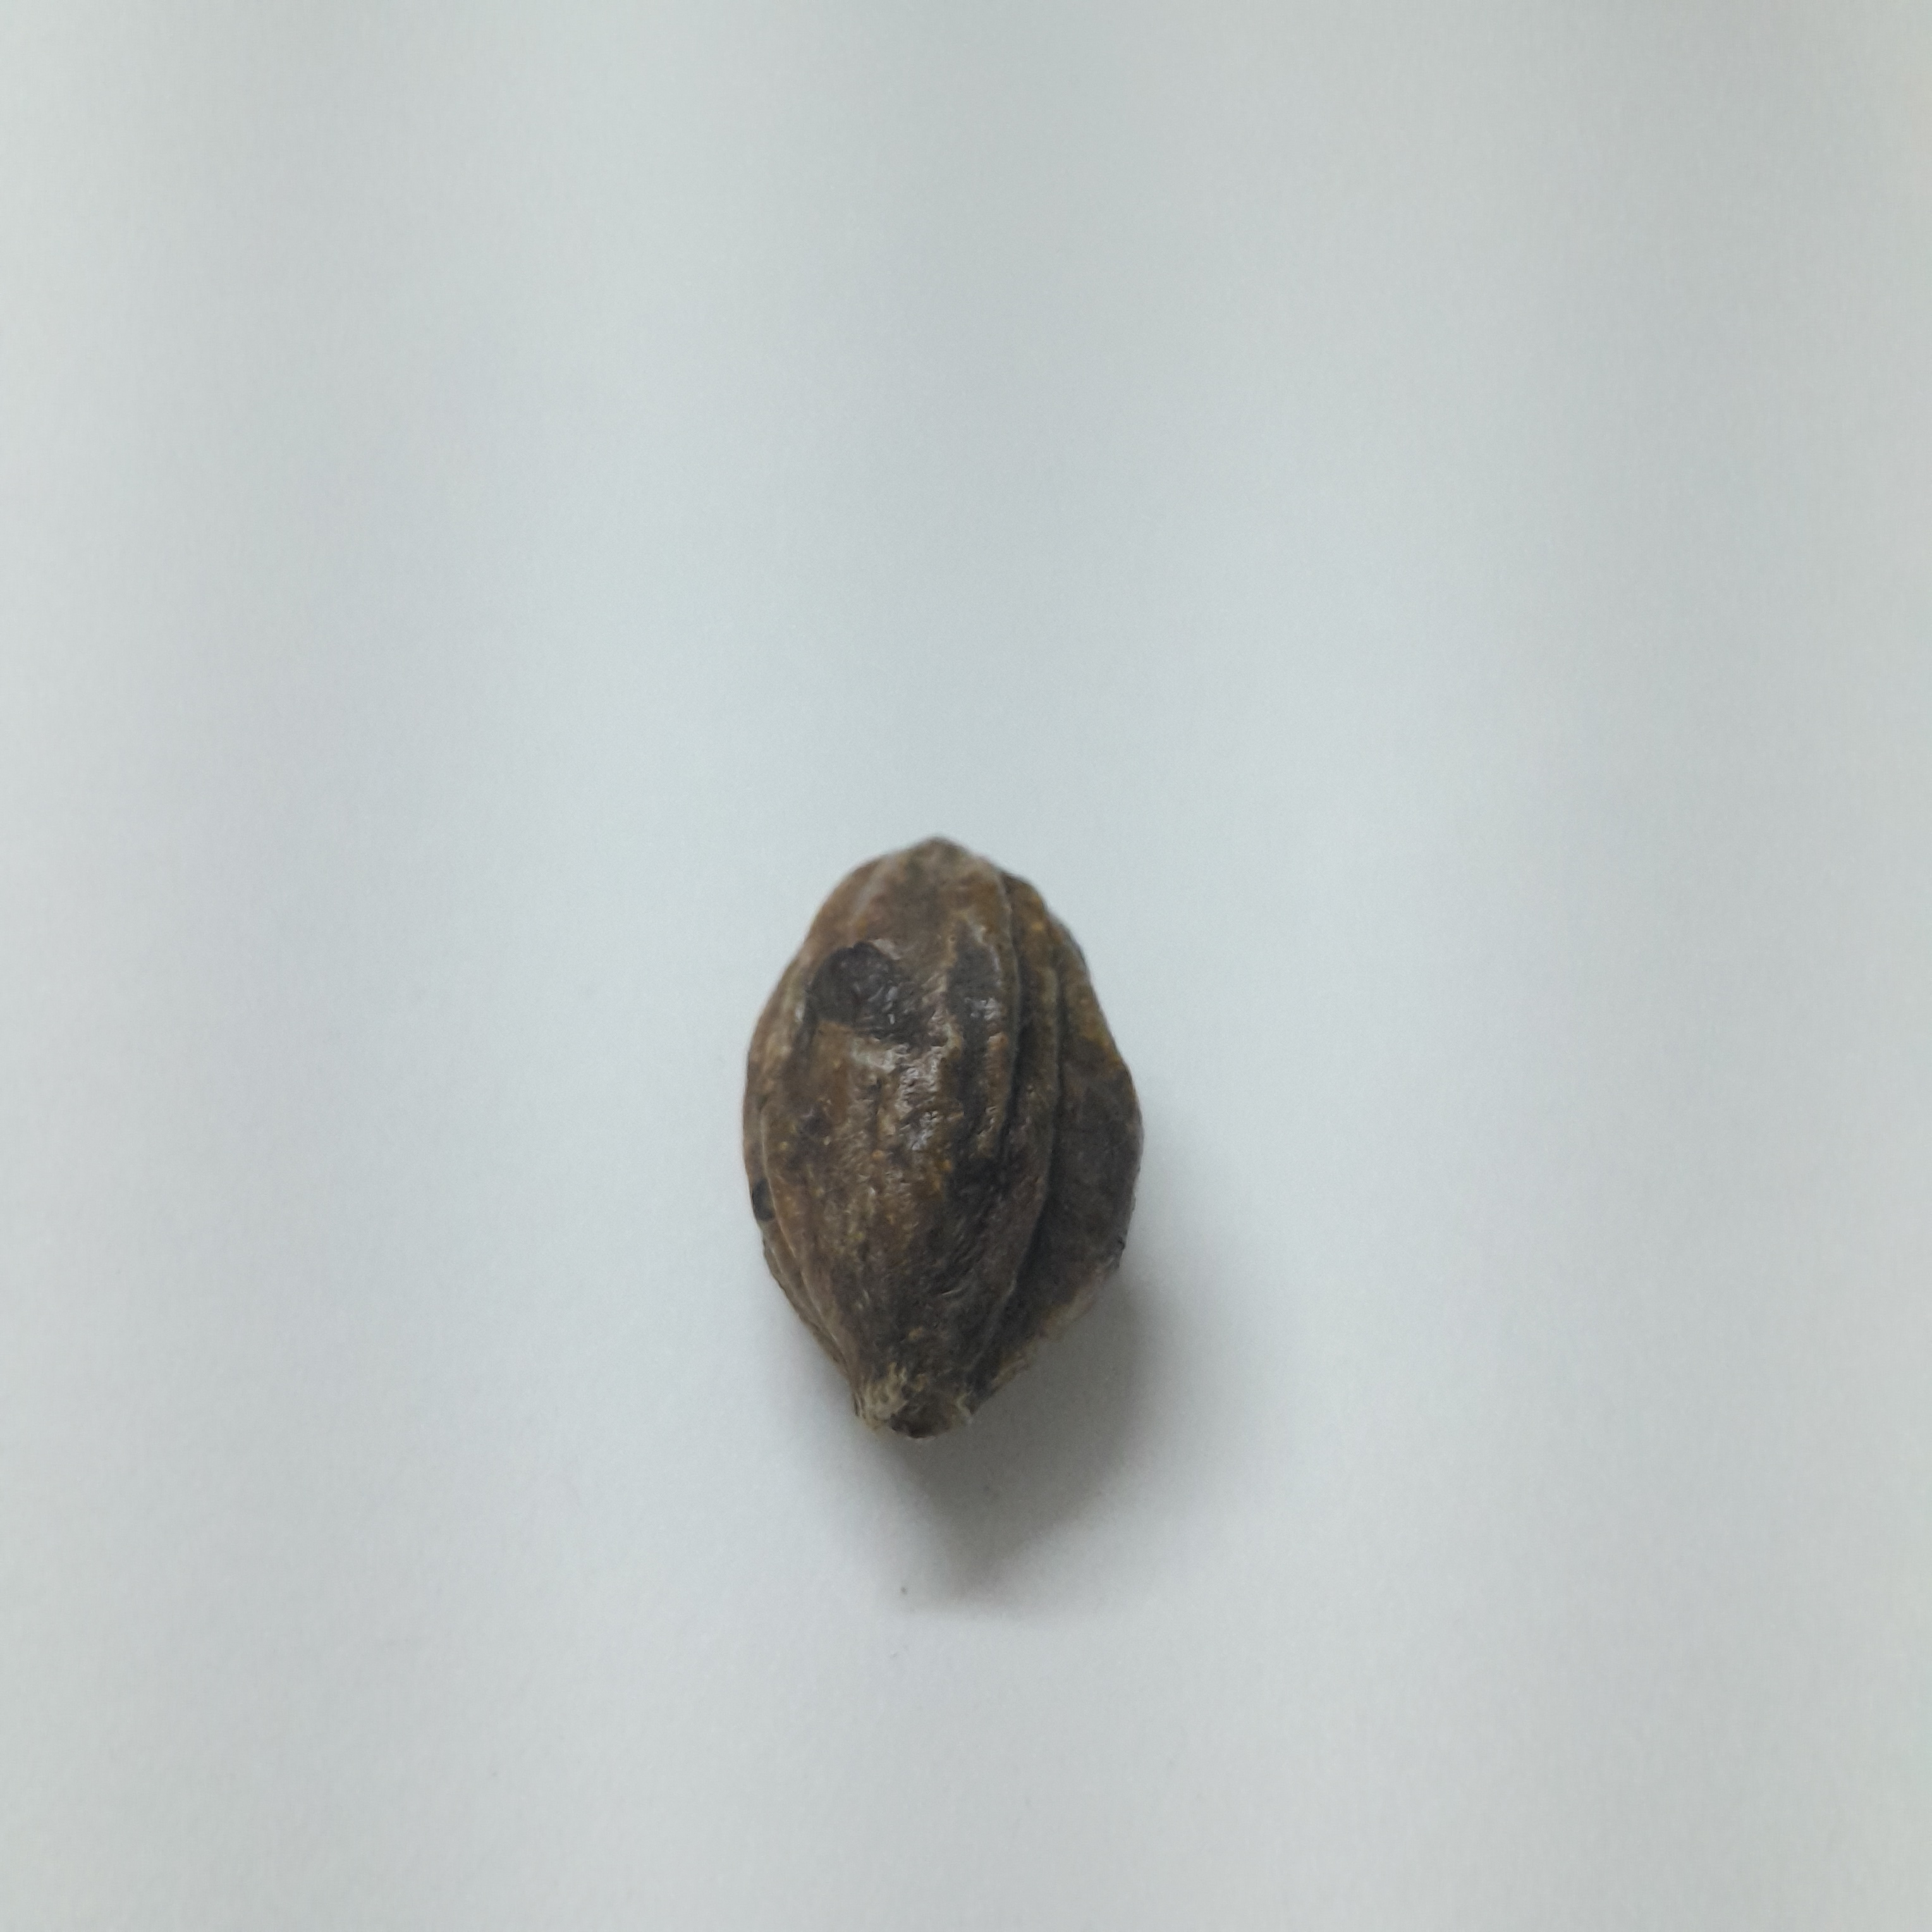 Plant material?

hirdaa
